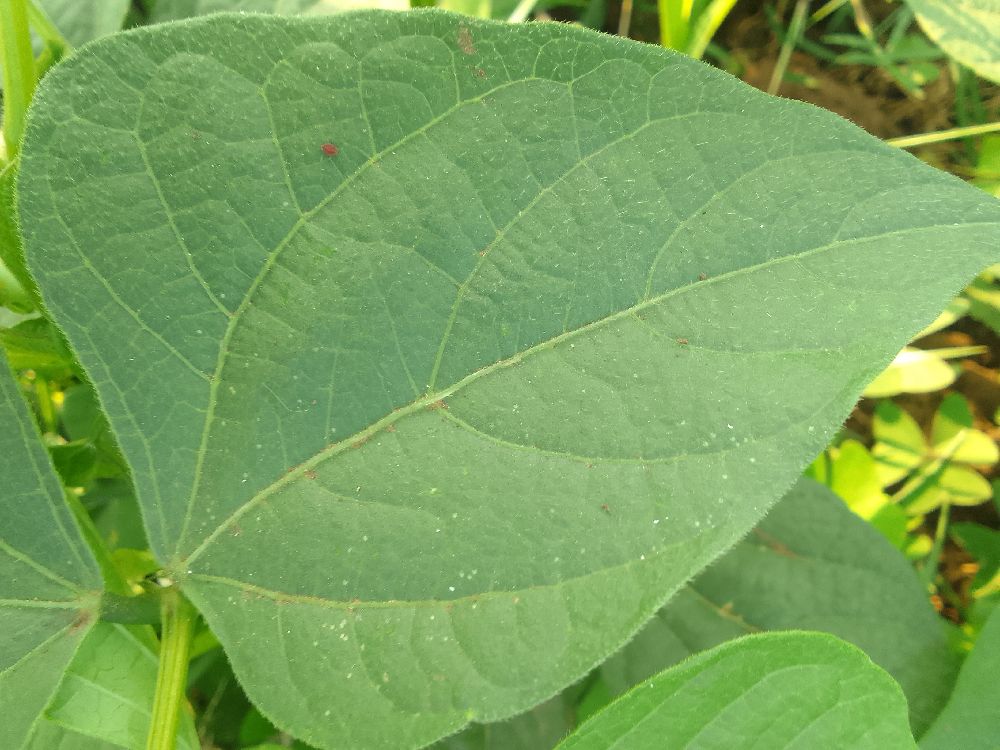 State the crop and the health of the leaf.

common bean, healthy
